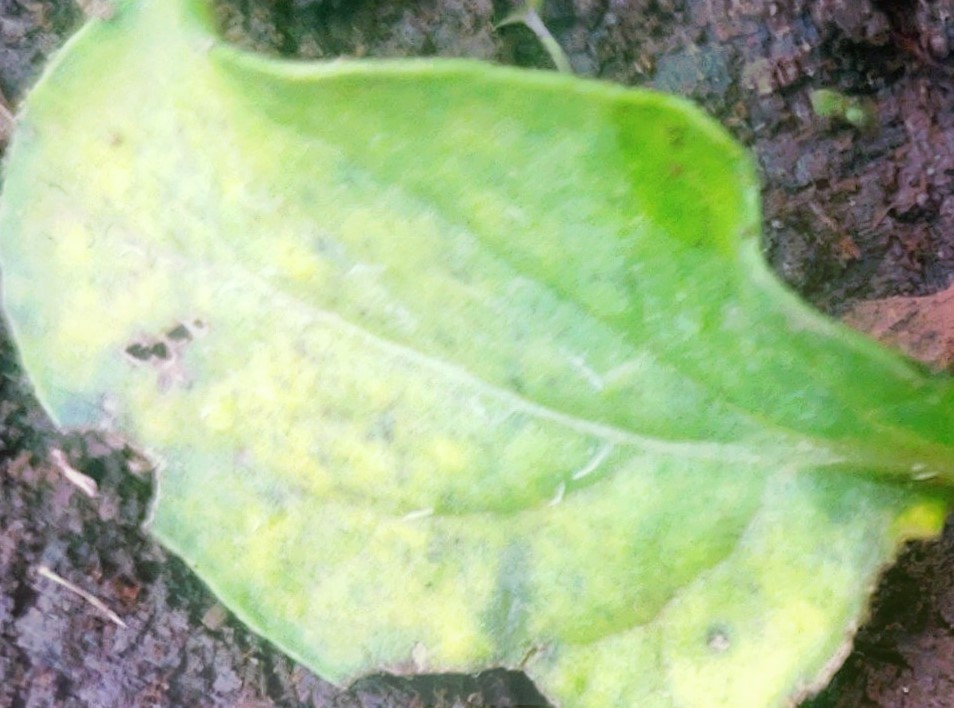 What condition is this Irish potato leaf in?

late blight
